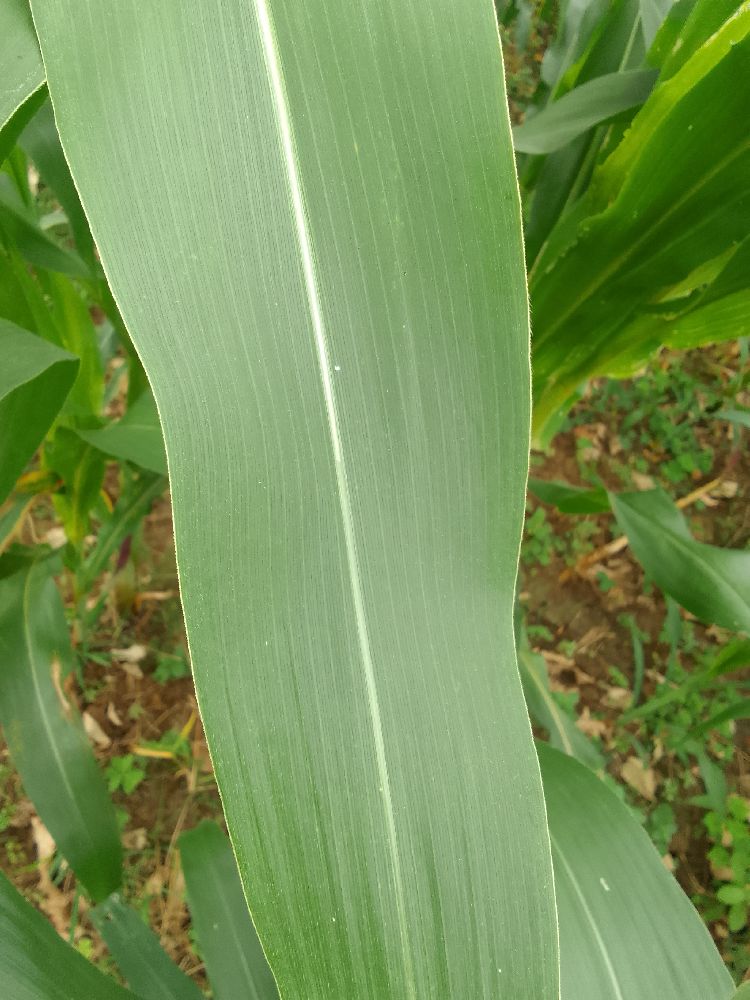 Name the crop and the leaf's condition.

maize, healthy
